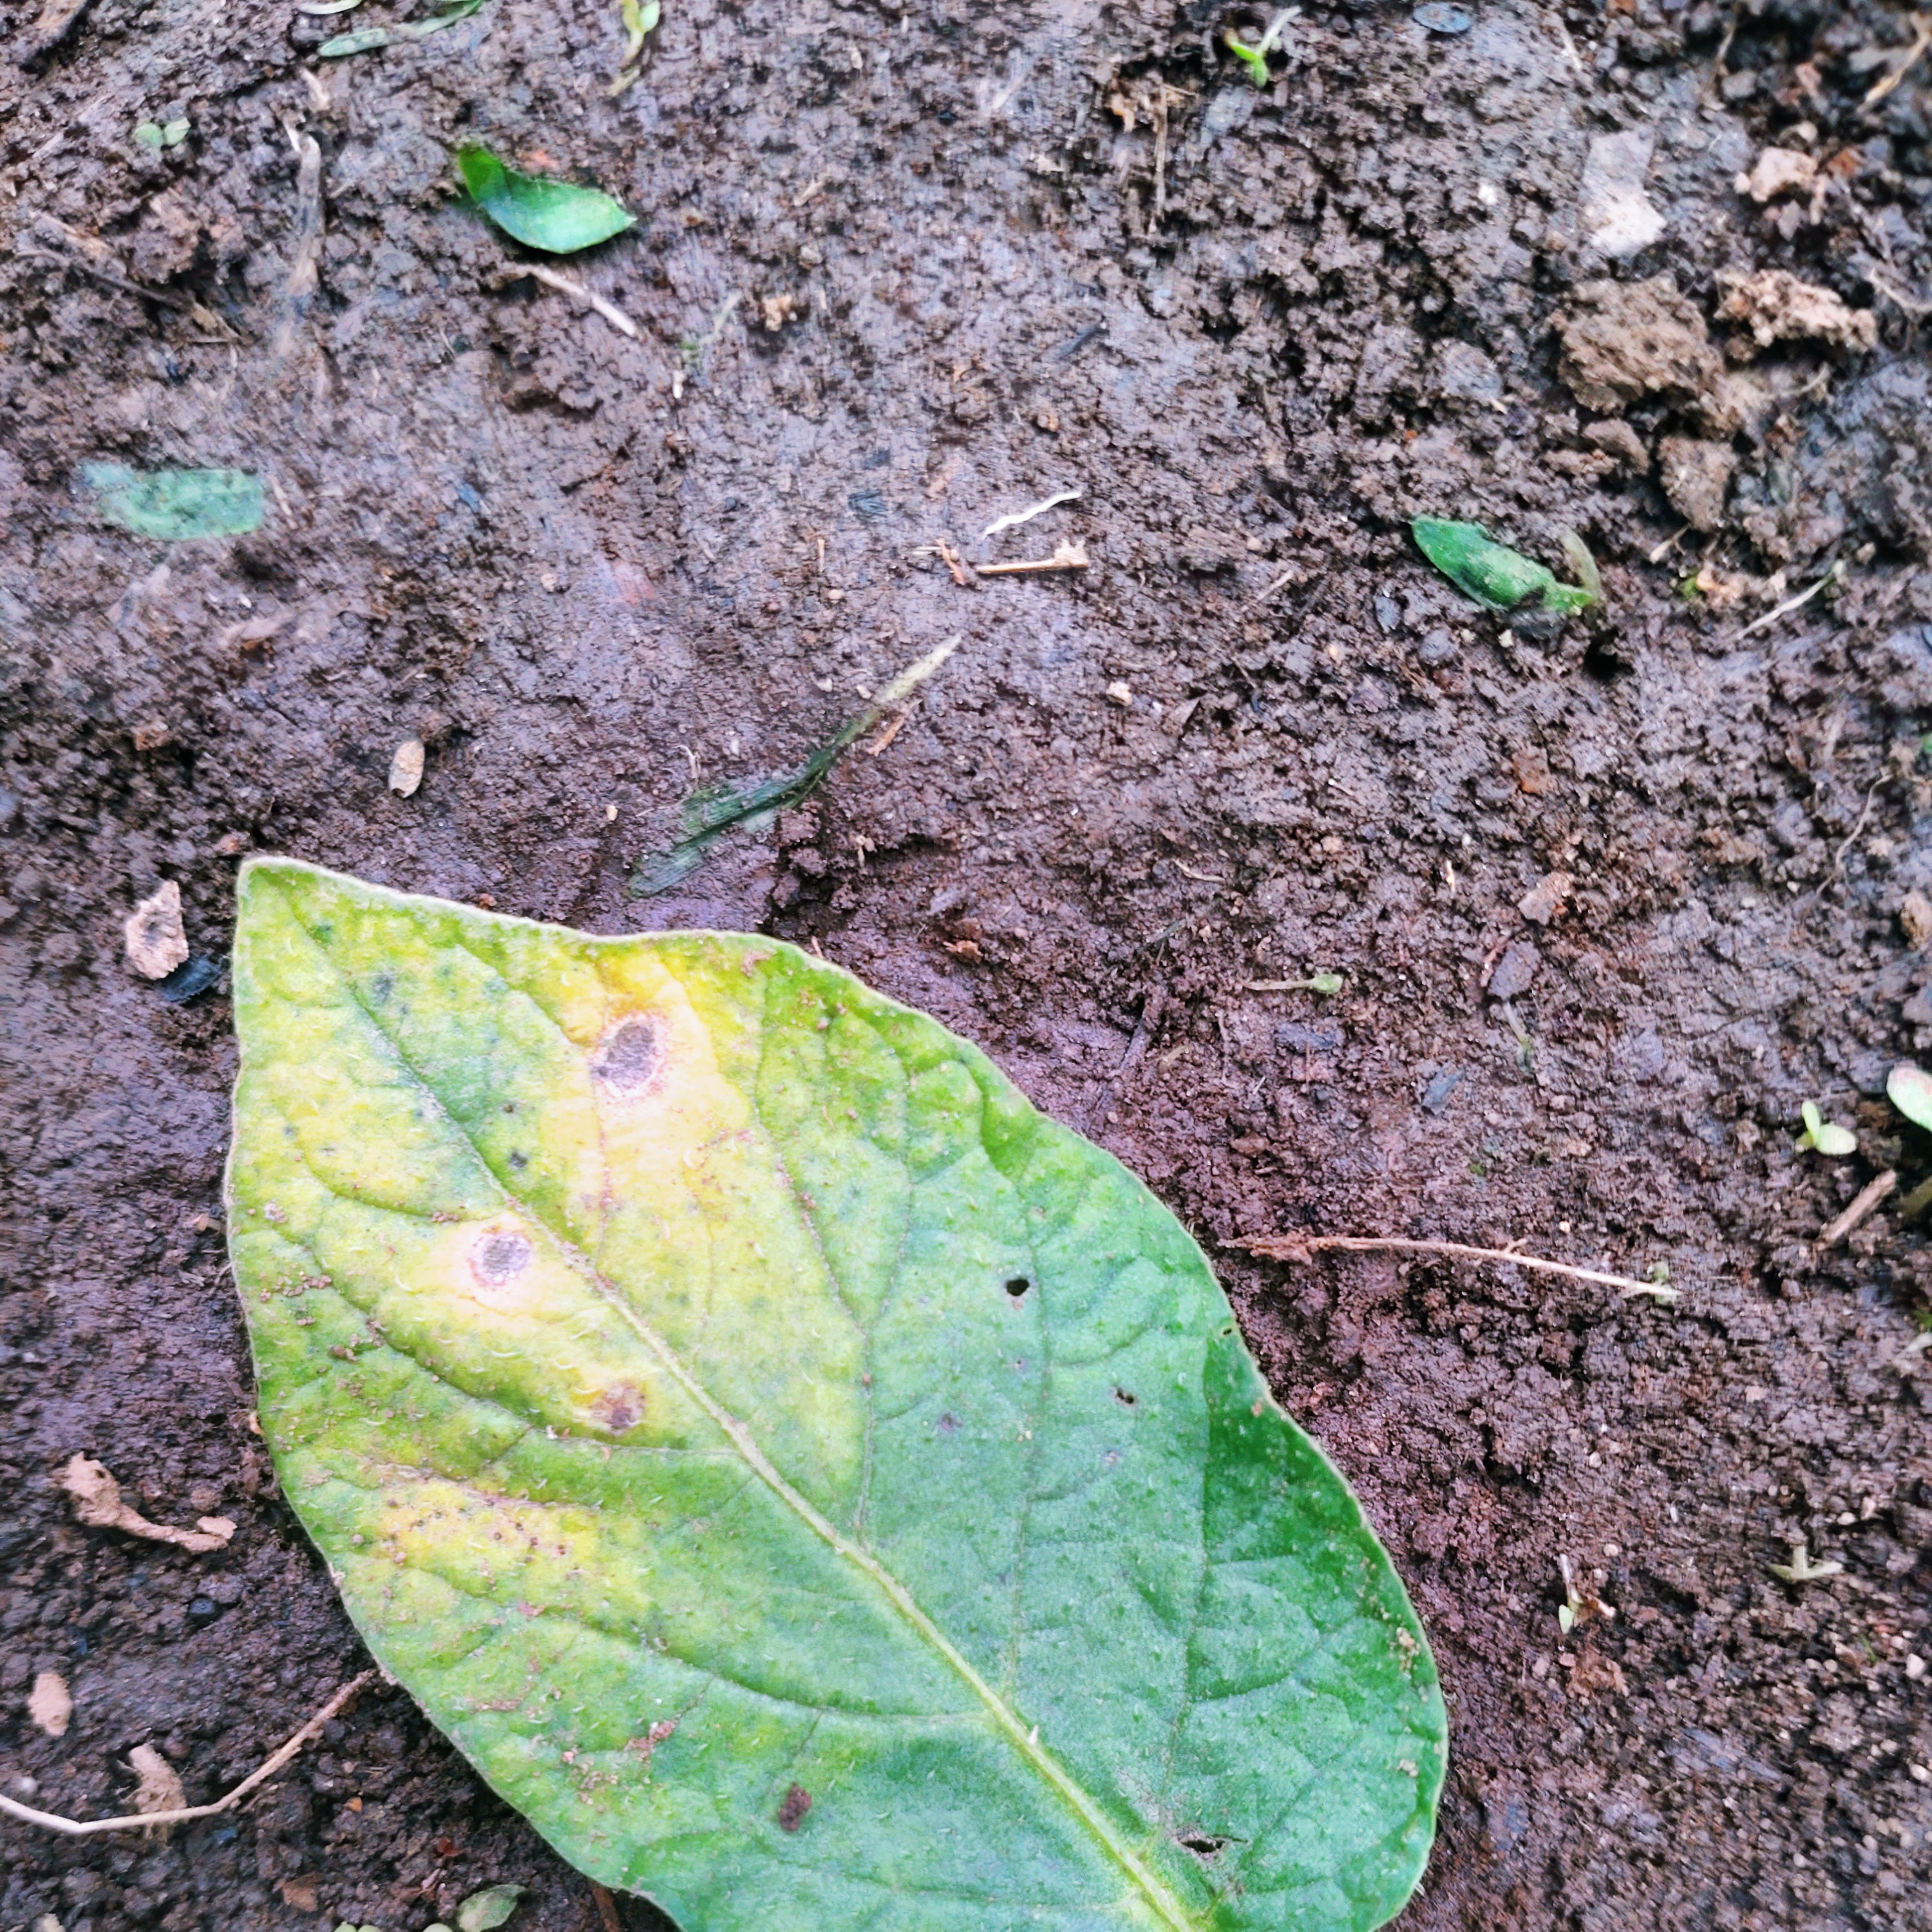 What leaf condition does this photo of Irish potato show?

late blight
